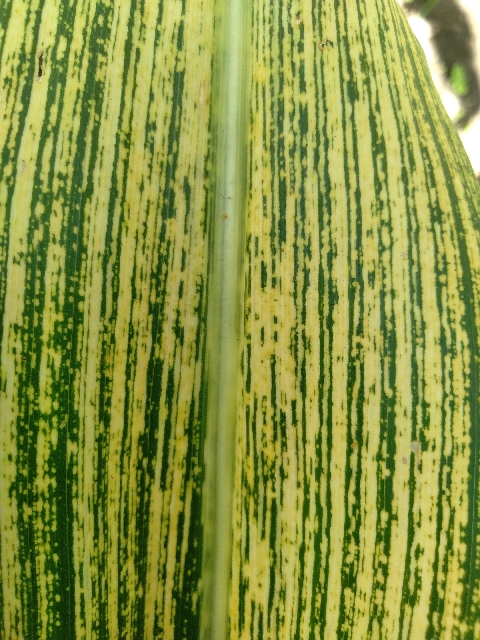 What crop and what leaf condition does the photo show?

maize, maize streak virus
